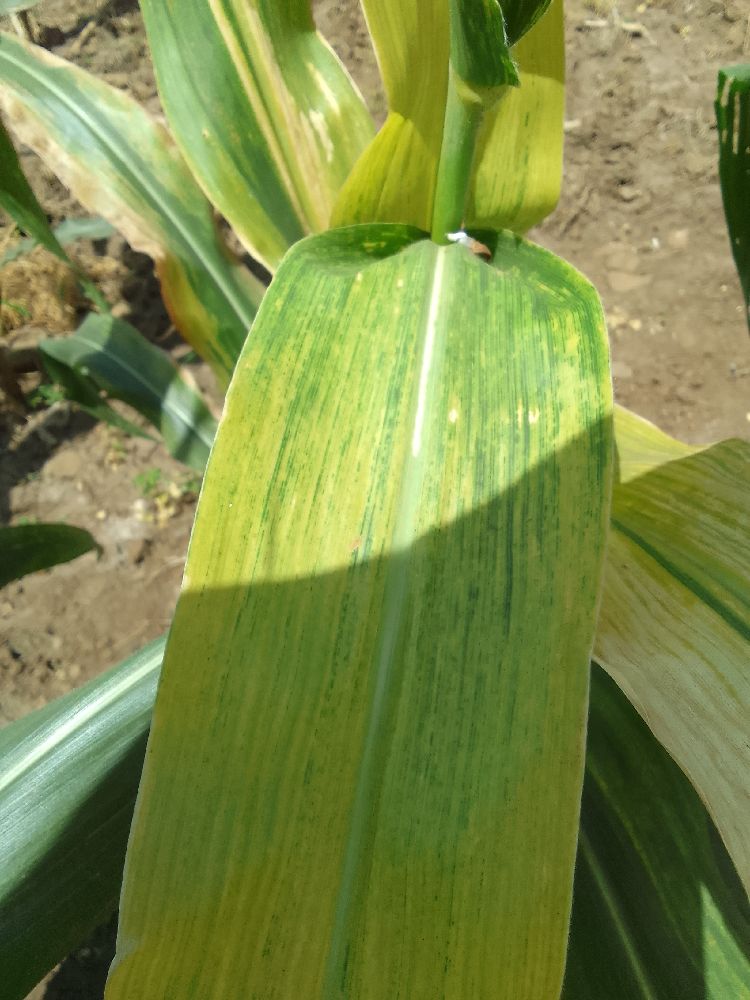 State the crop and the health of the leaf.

maize, maize lethal necrosis
